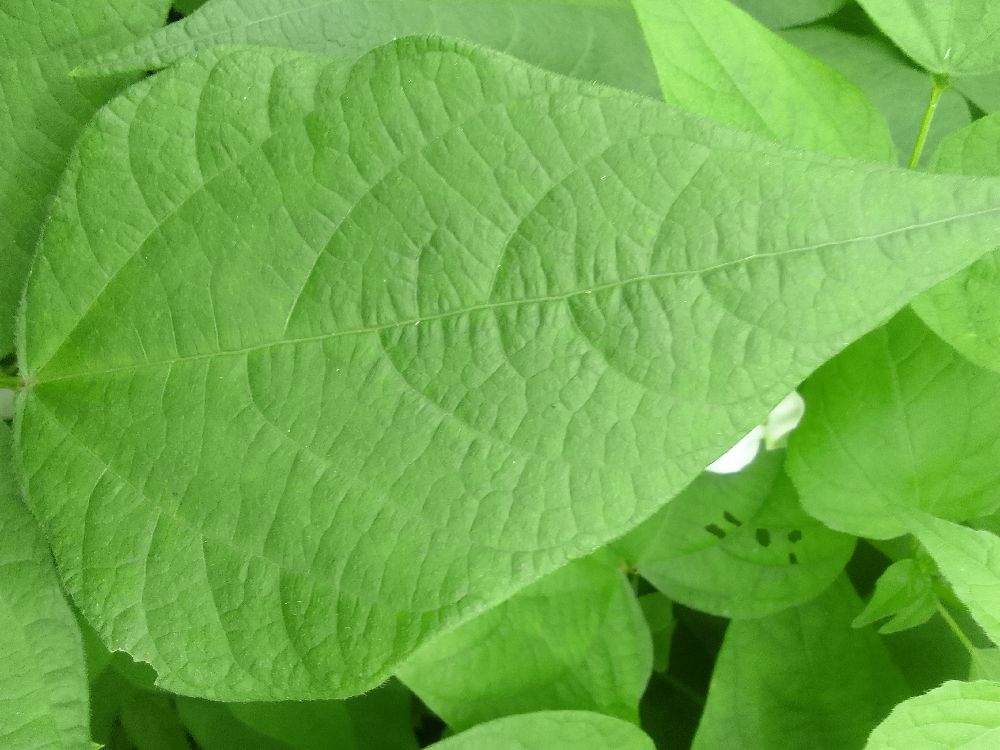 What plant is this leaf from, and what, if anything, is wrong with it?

common bean, healthy
